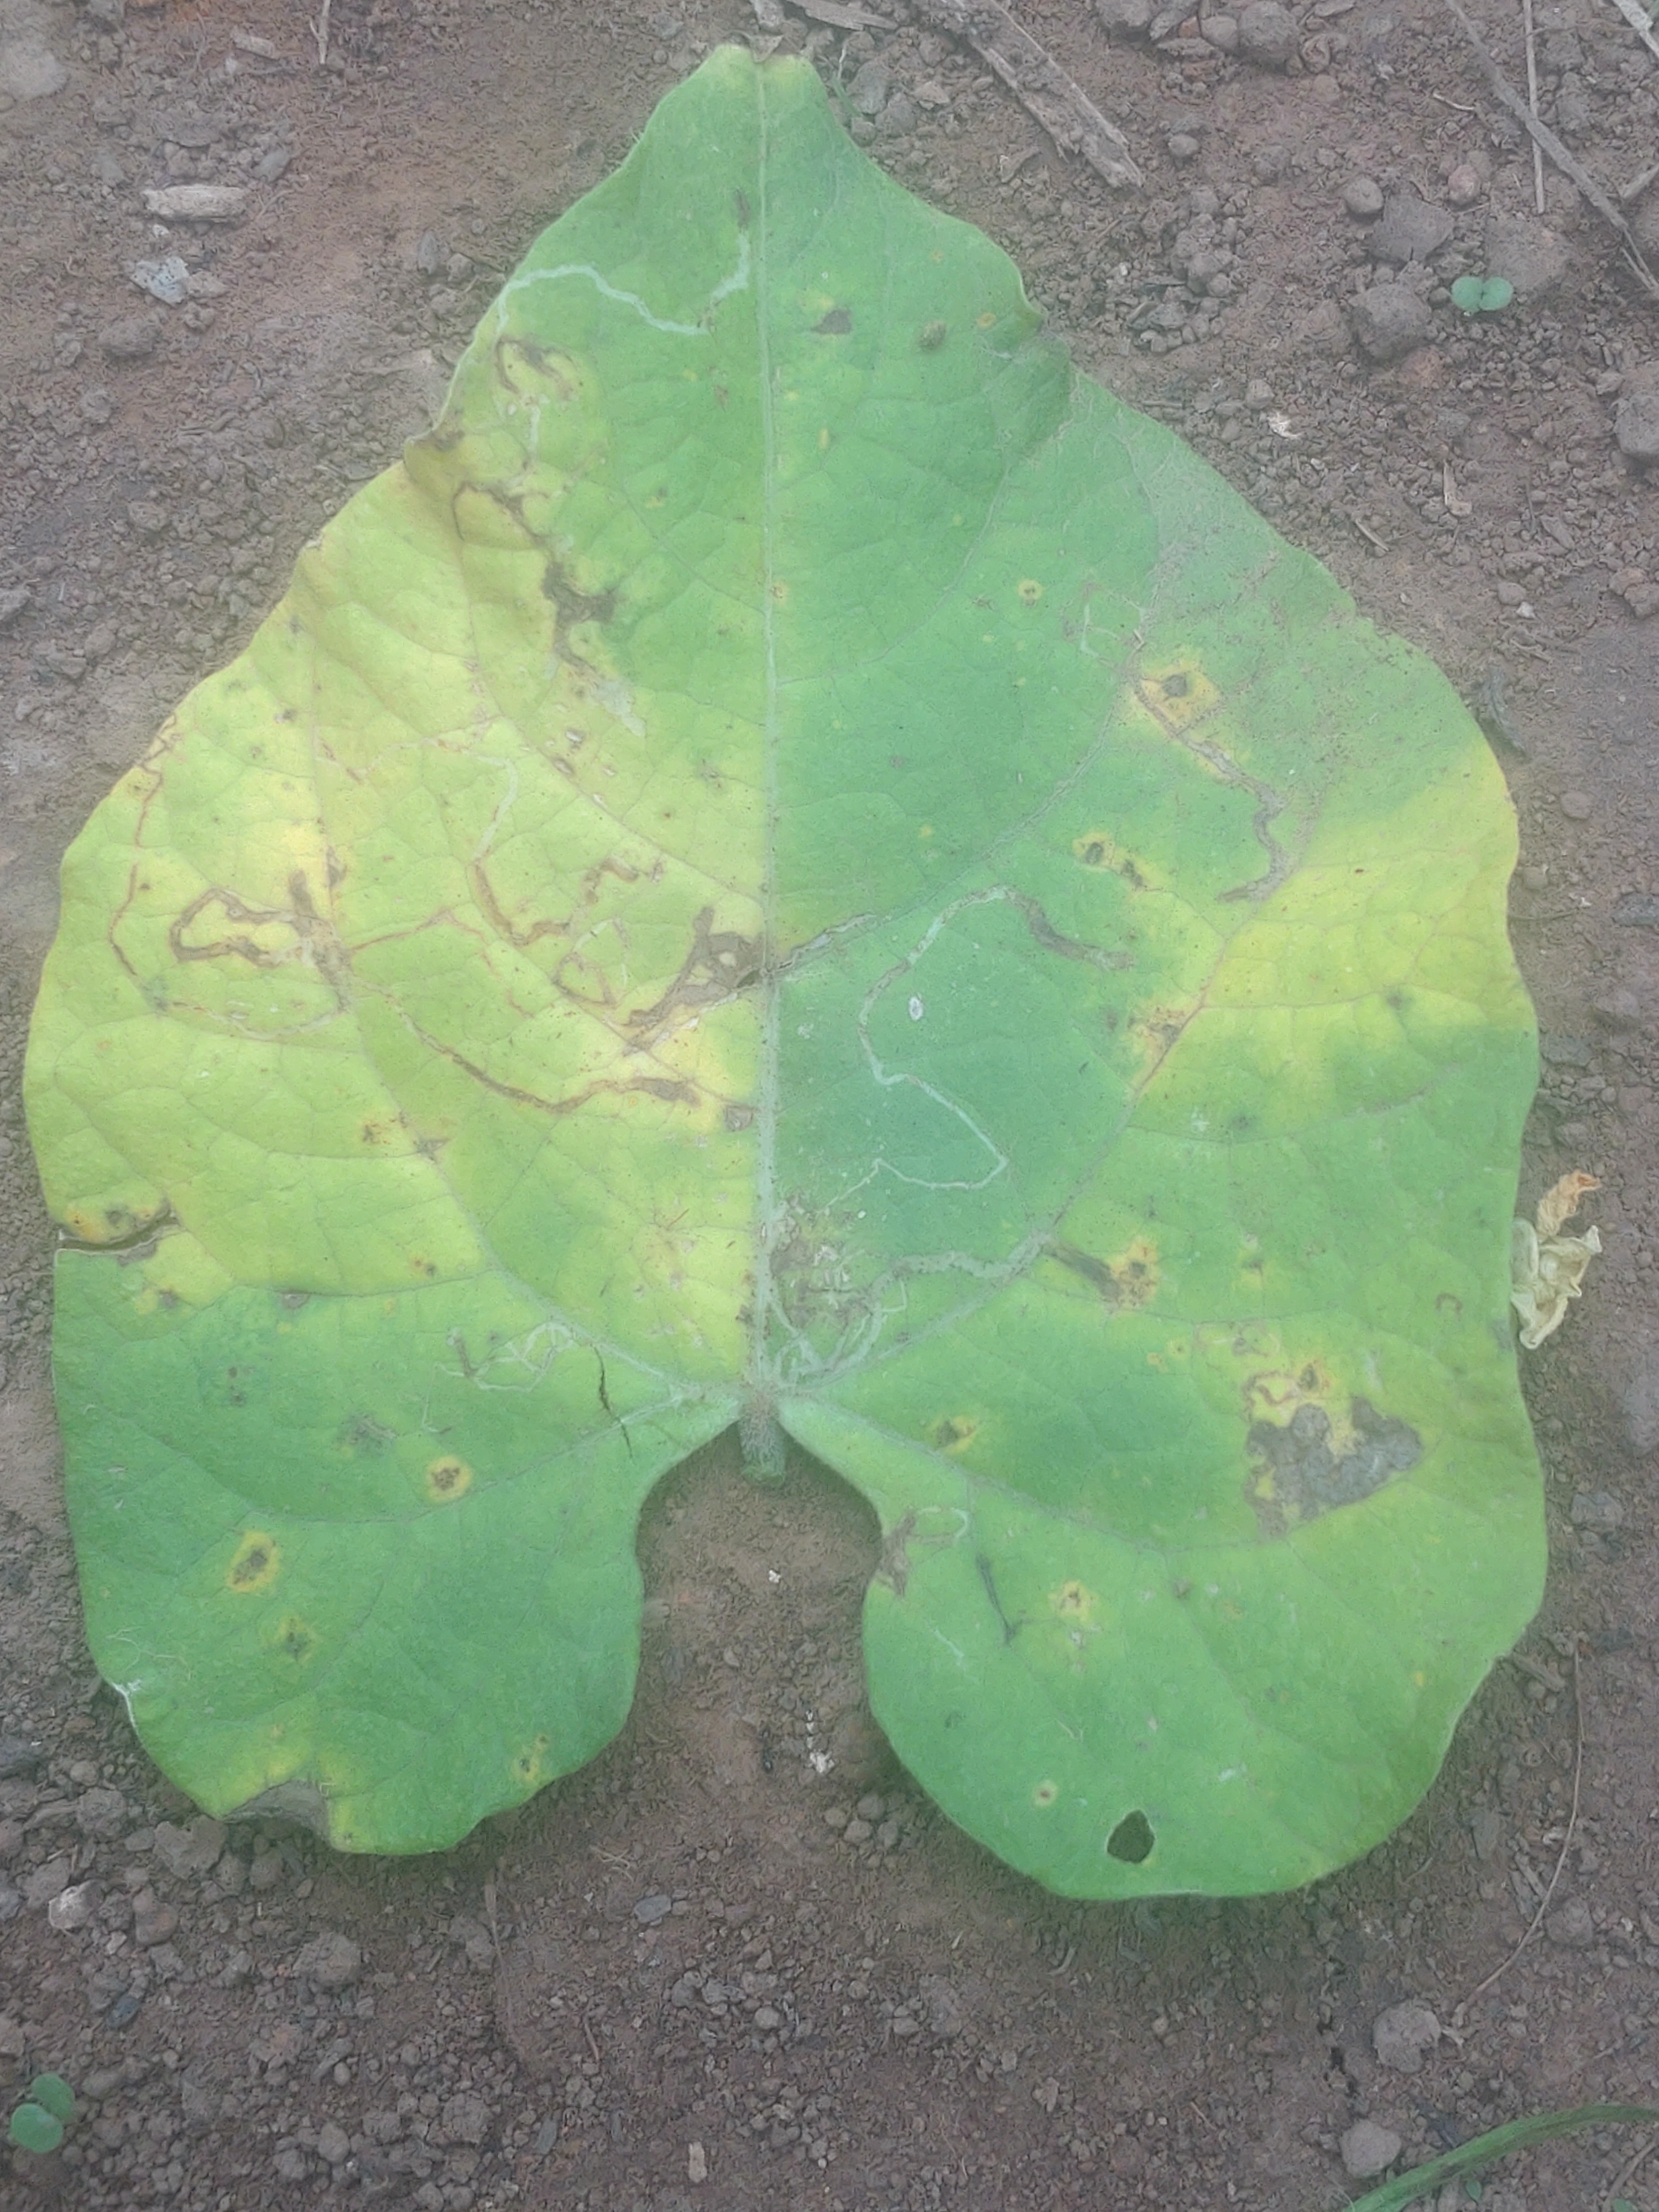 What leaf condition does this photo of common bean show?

anthracnose
